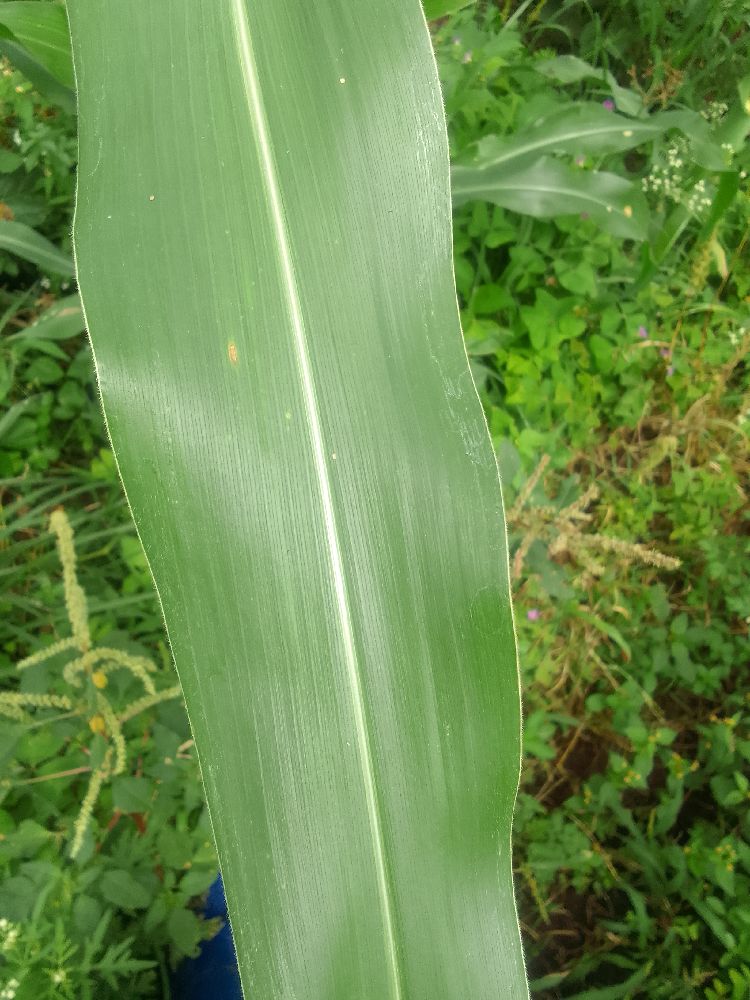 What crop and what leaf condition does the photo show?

maize, healthy
